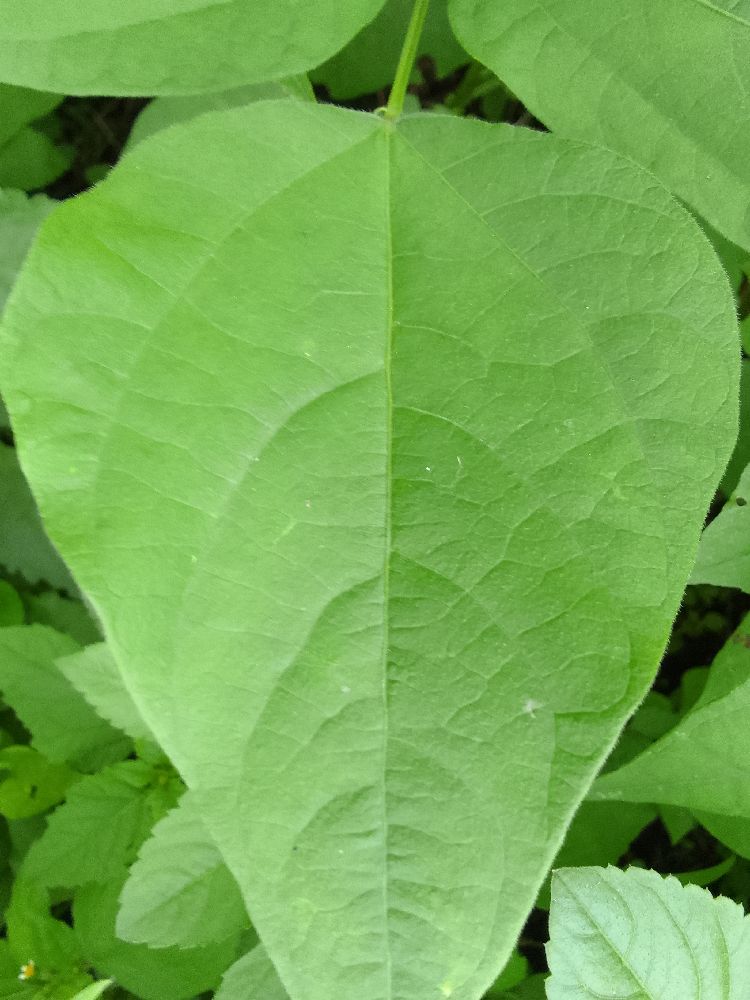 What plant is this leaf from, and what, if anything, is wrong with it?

common bean, healthy
